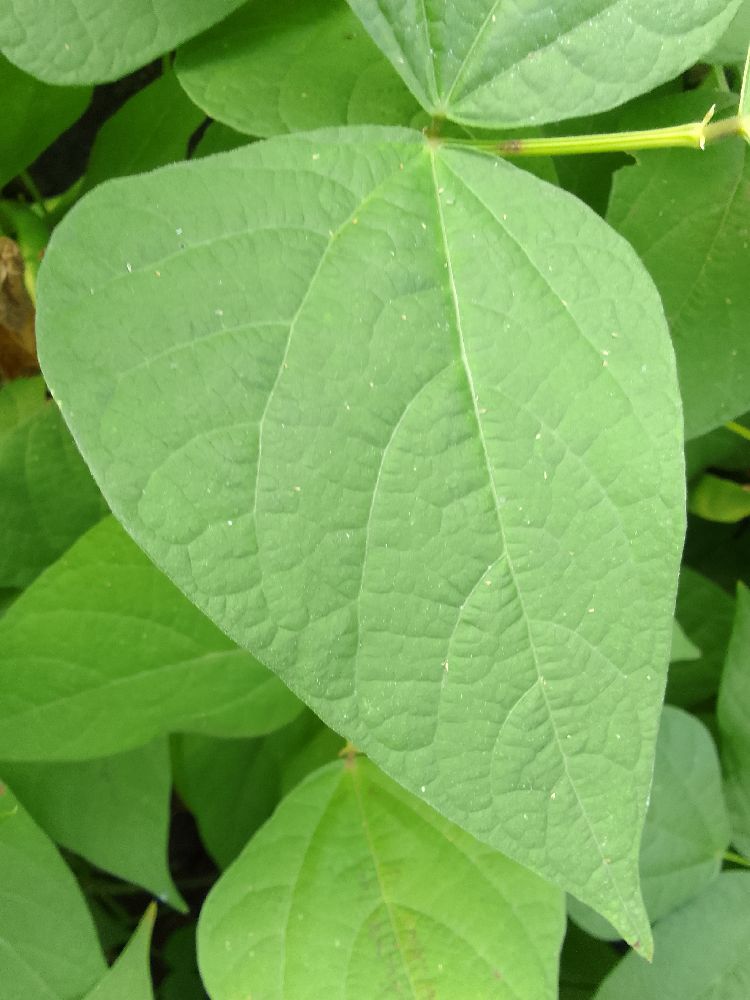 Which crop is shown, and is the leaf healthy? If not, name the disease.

common bean, healthy
